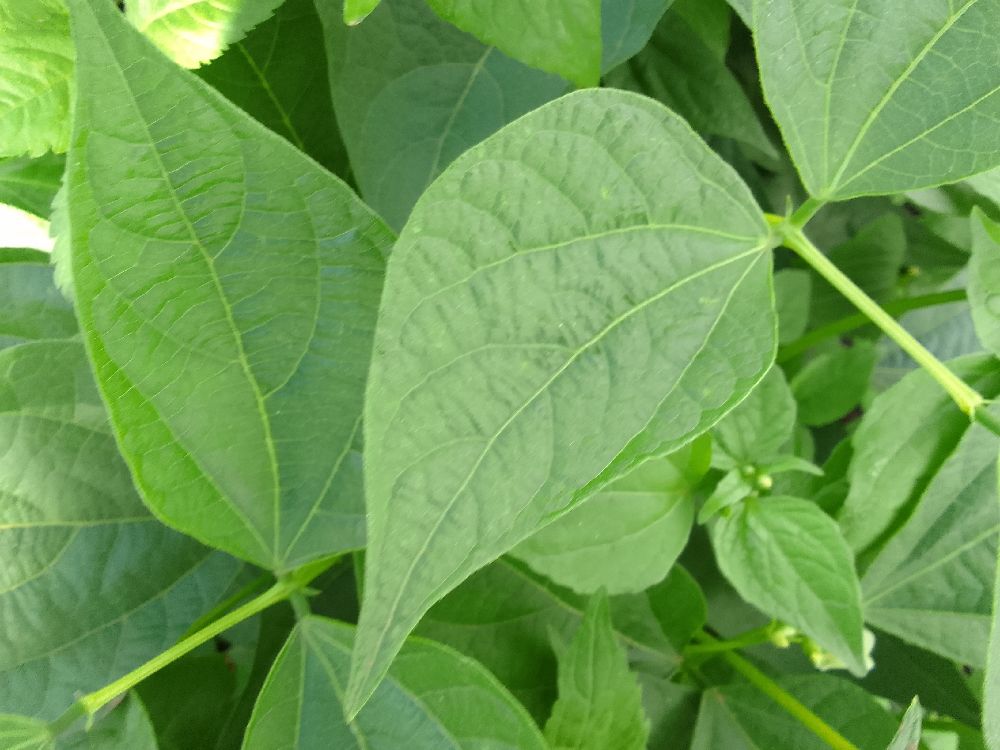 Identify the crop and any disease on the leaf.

common bean, healthy
